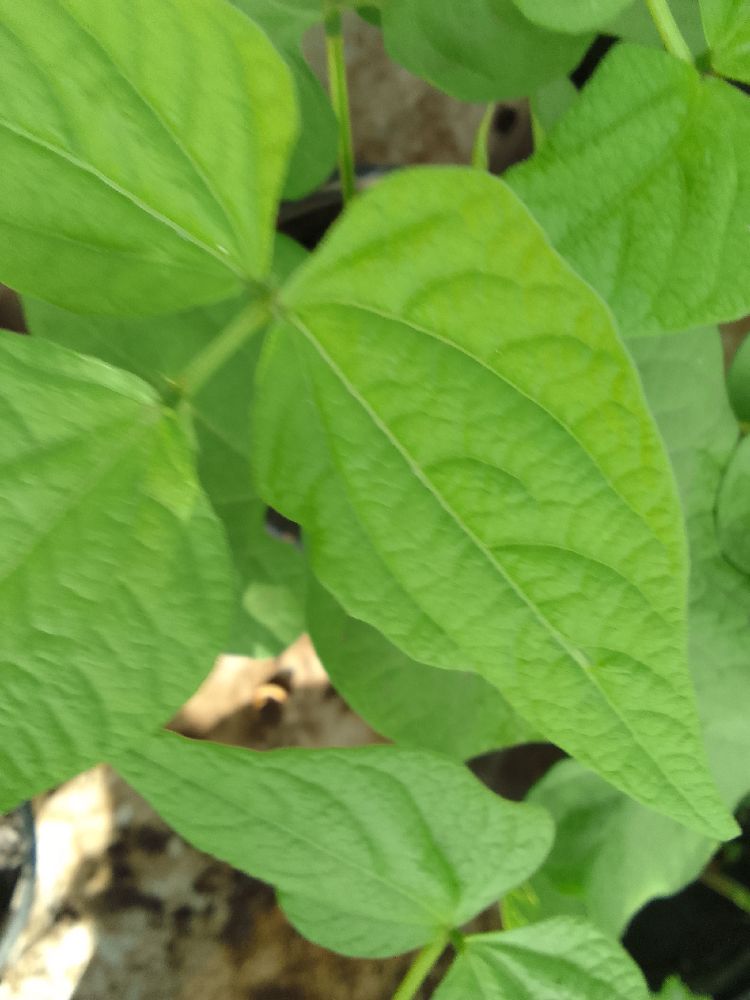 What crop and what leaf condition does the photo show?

common bean, healthy
